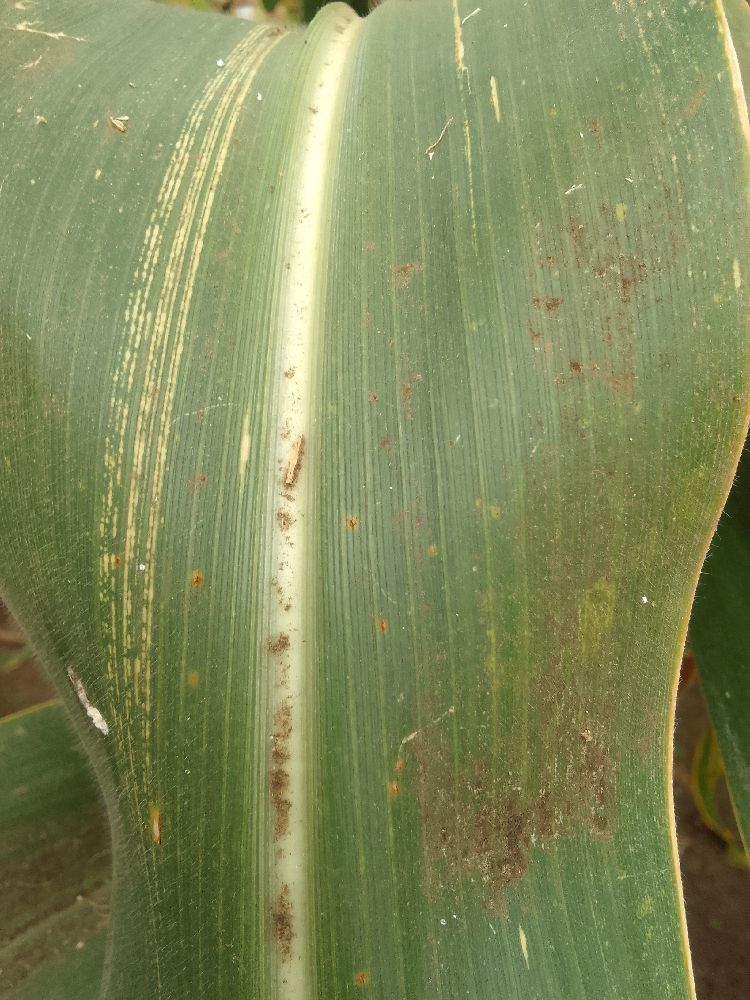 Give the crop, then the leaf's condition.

maize, maize streak virus
